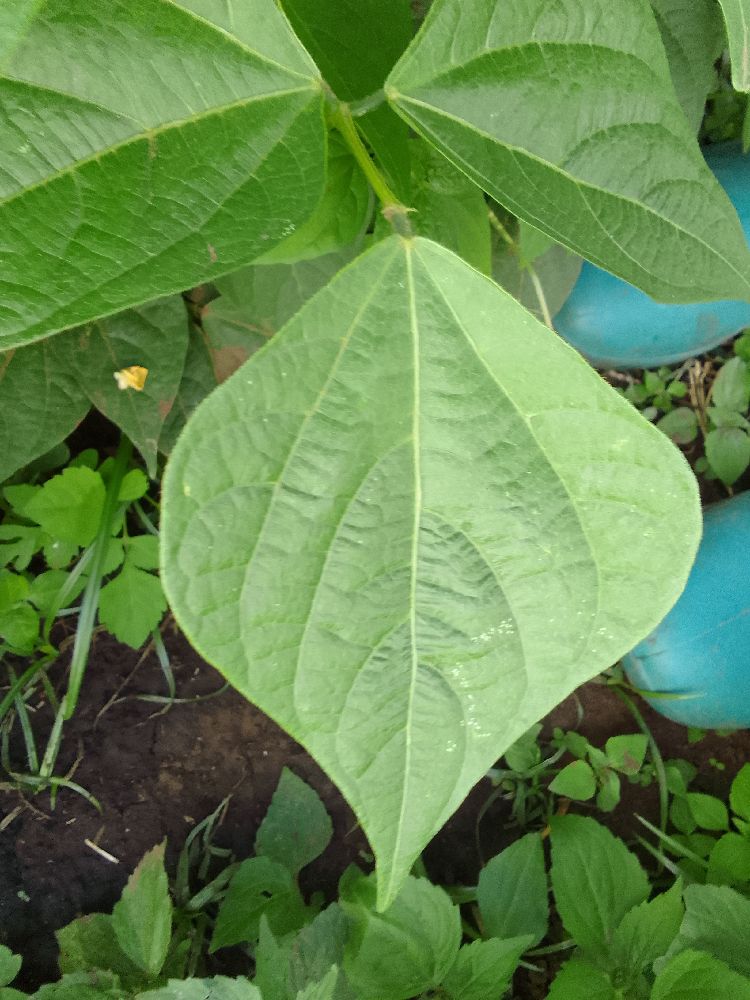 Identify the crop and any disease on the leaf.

common bean, healthy
